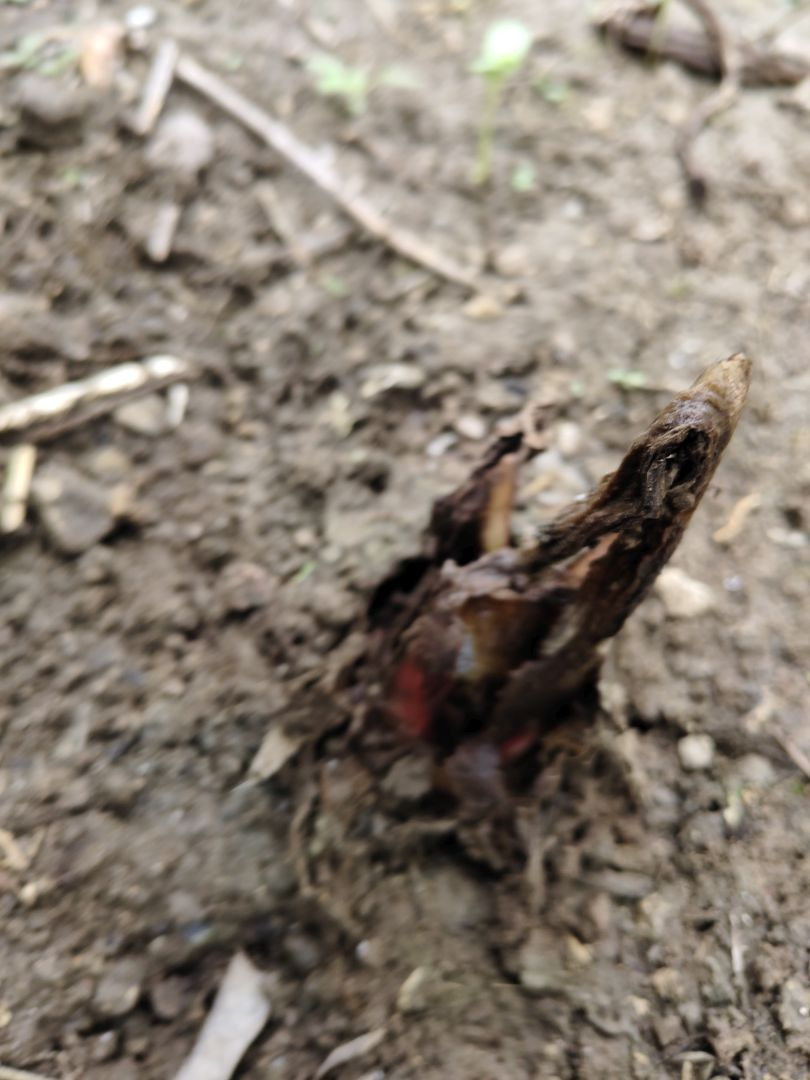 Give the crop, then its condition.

taro, root rot
